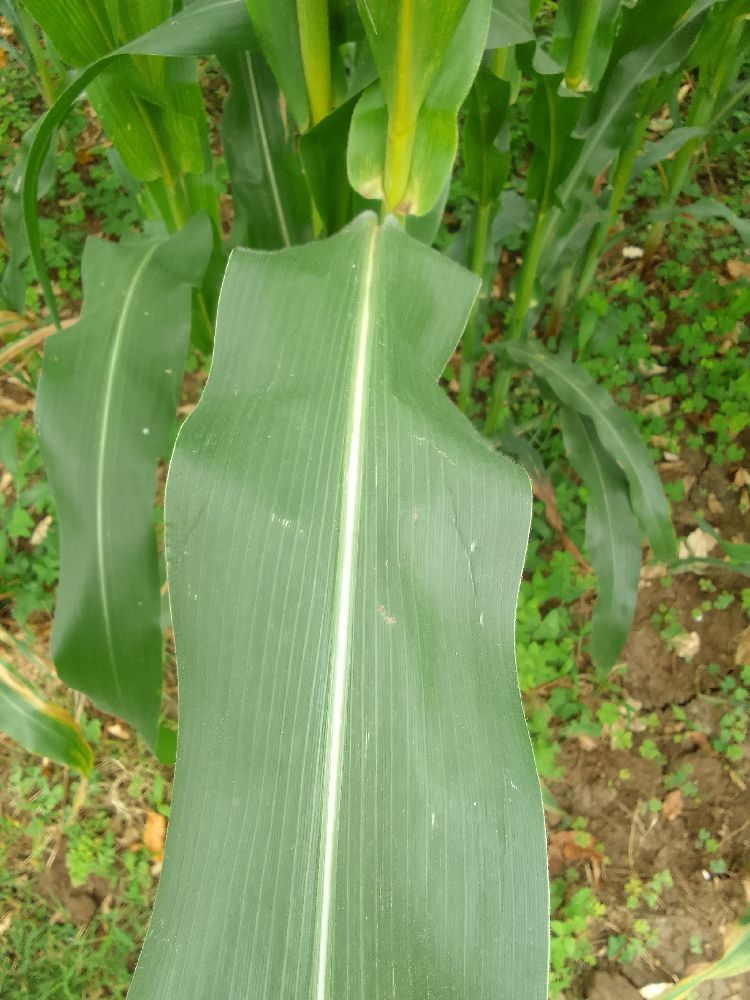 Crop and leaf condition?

maize, healthy
